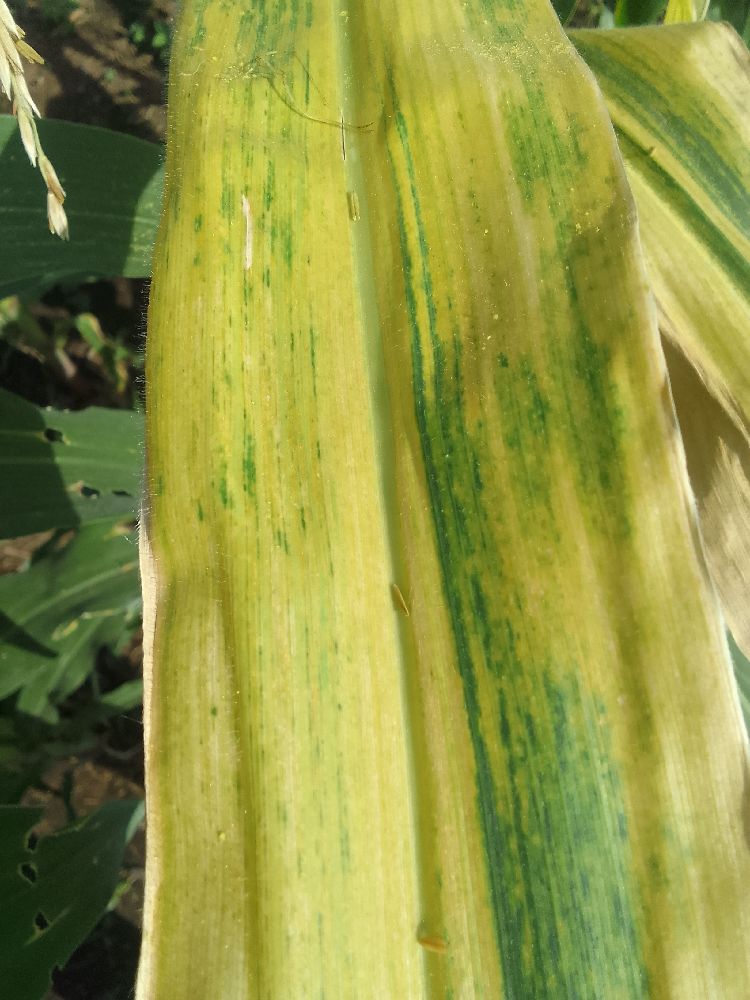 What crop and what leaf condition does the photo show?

maize, maize lethal necrosis
